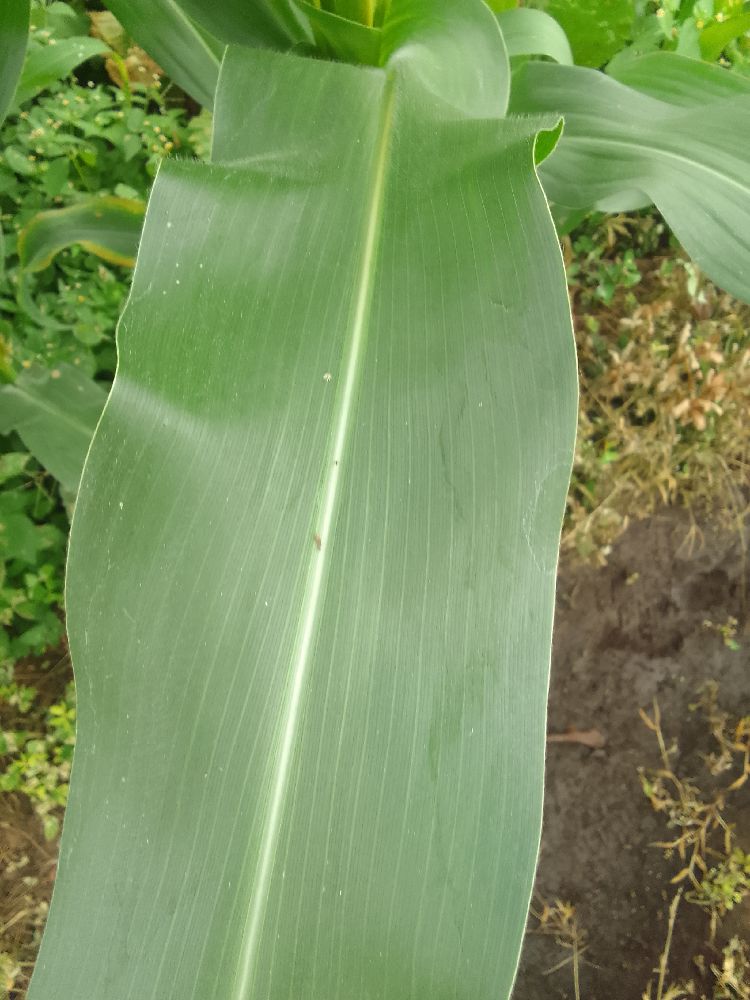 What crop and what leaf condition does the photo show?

maize, healthy
